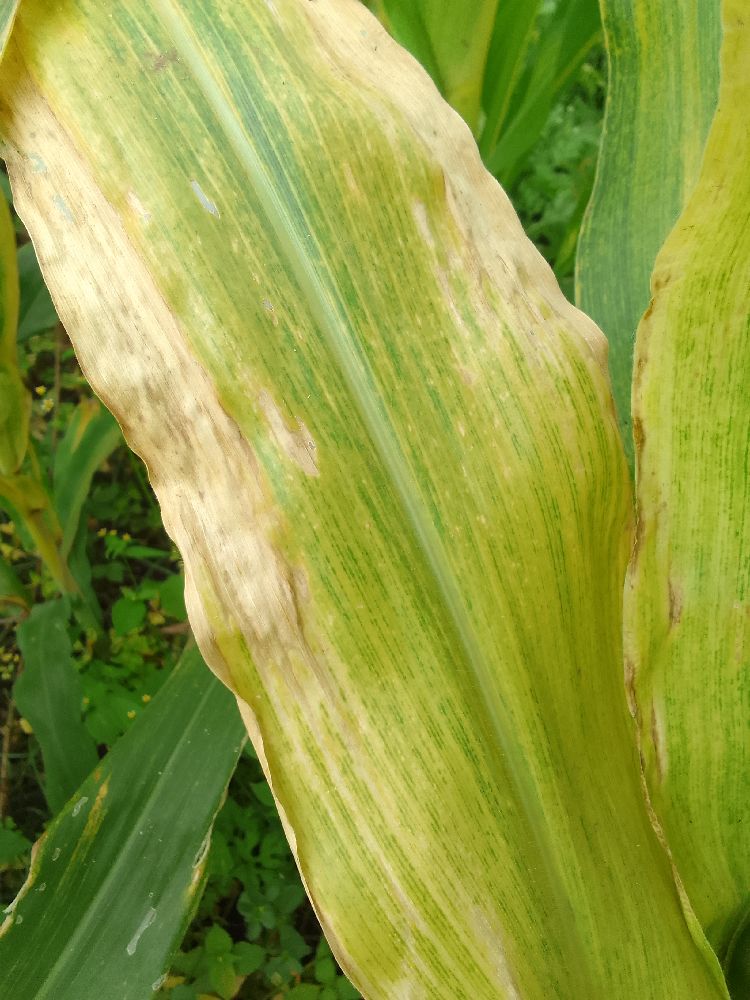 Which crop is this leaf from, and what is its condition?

maize, maize lethal necrosis
